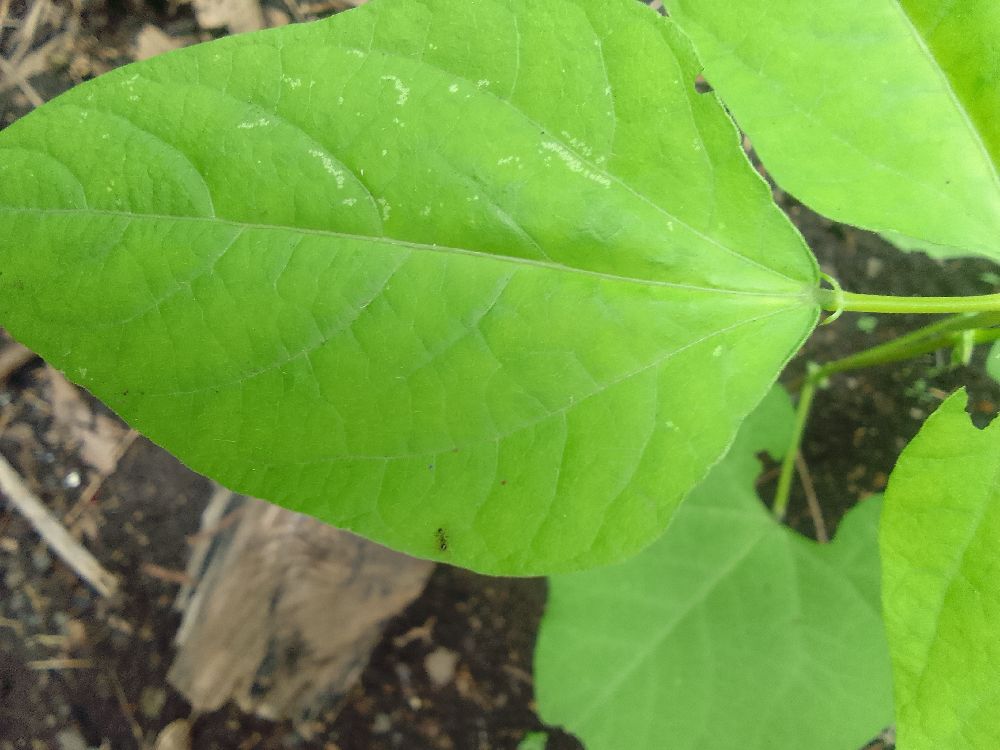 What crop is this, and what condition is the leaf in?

common bean, healthy
